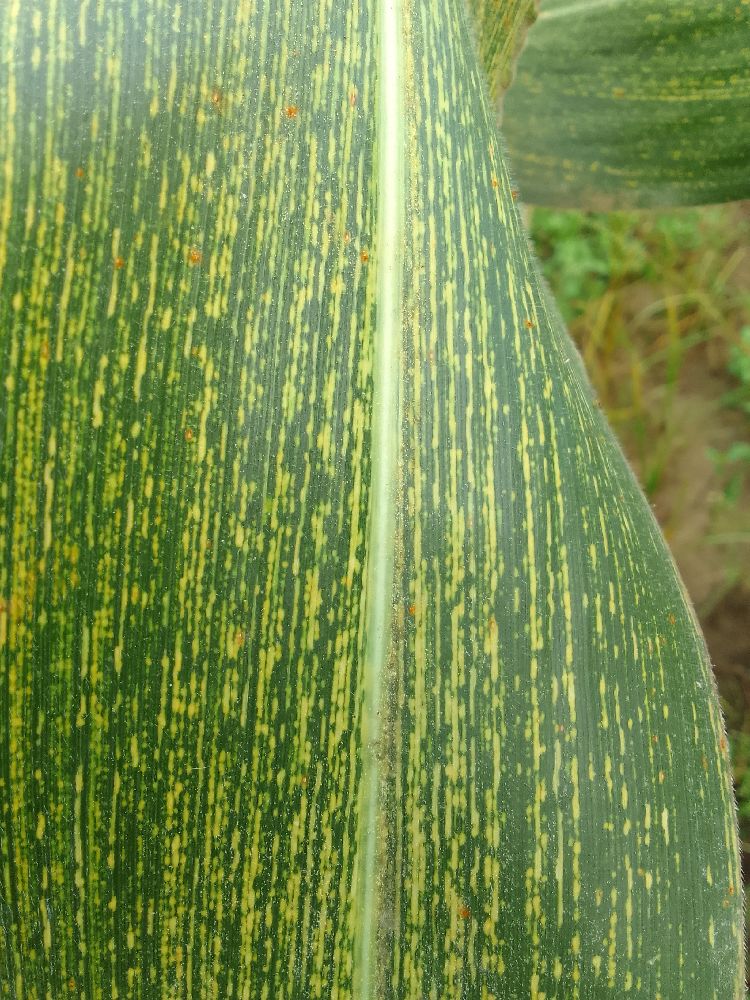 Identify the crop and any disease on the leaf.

maize, maize streak virus
